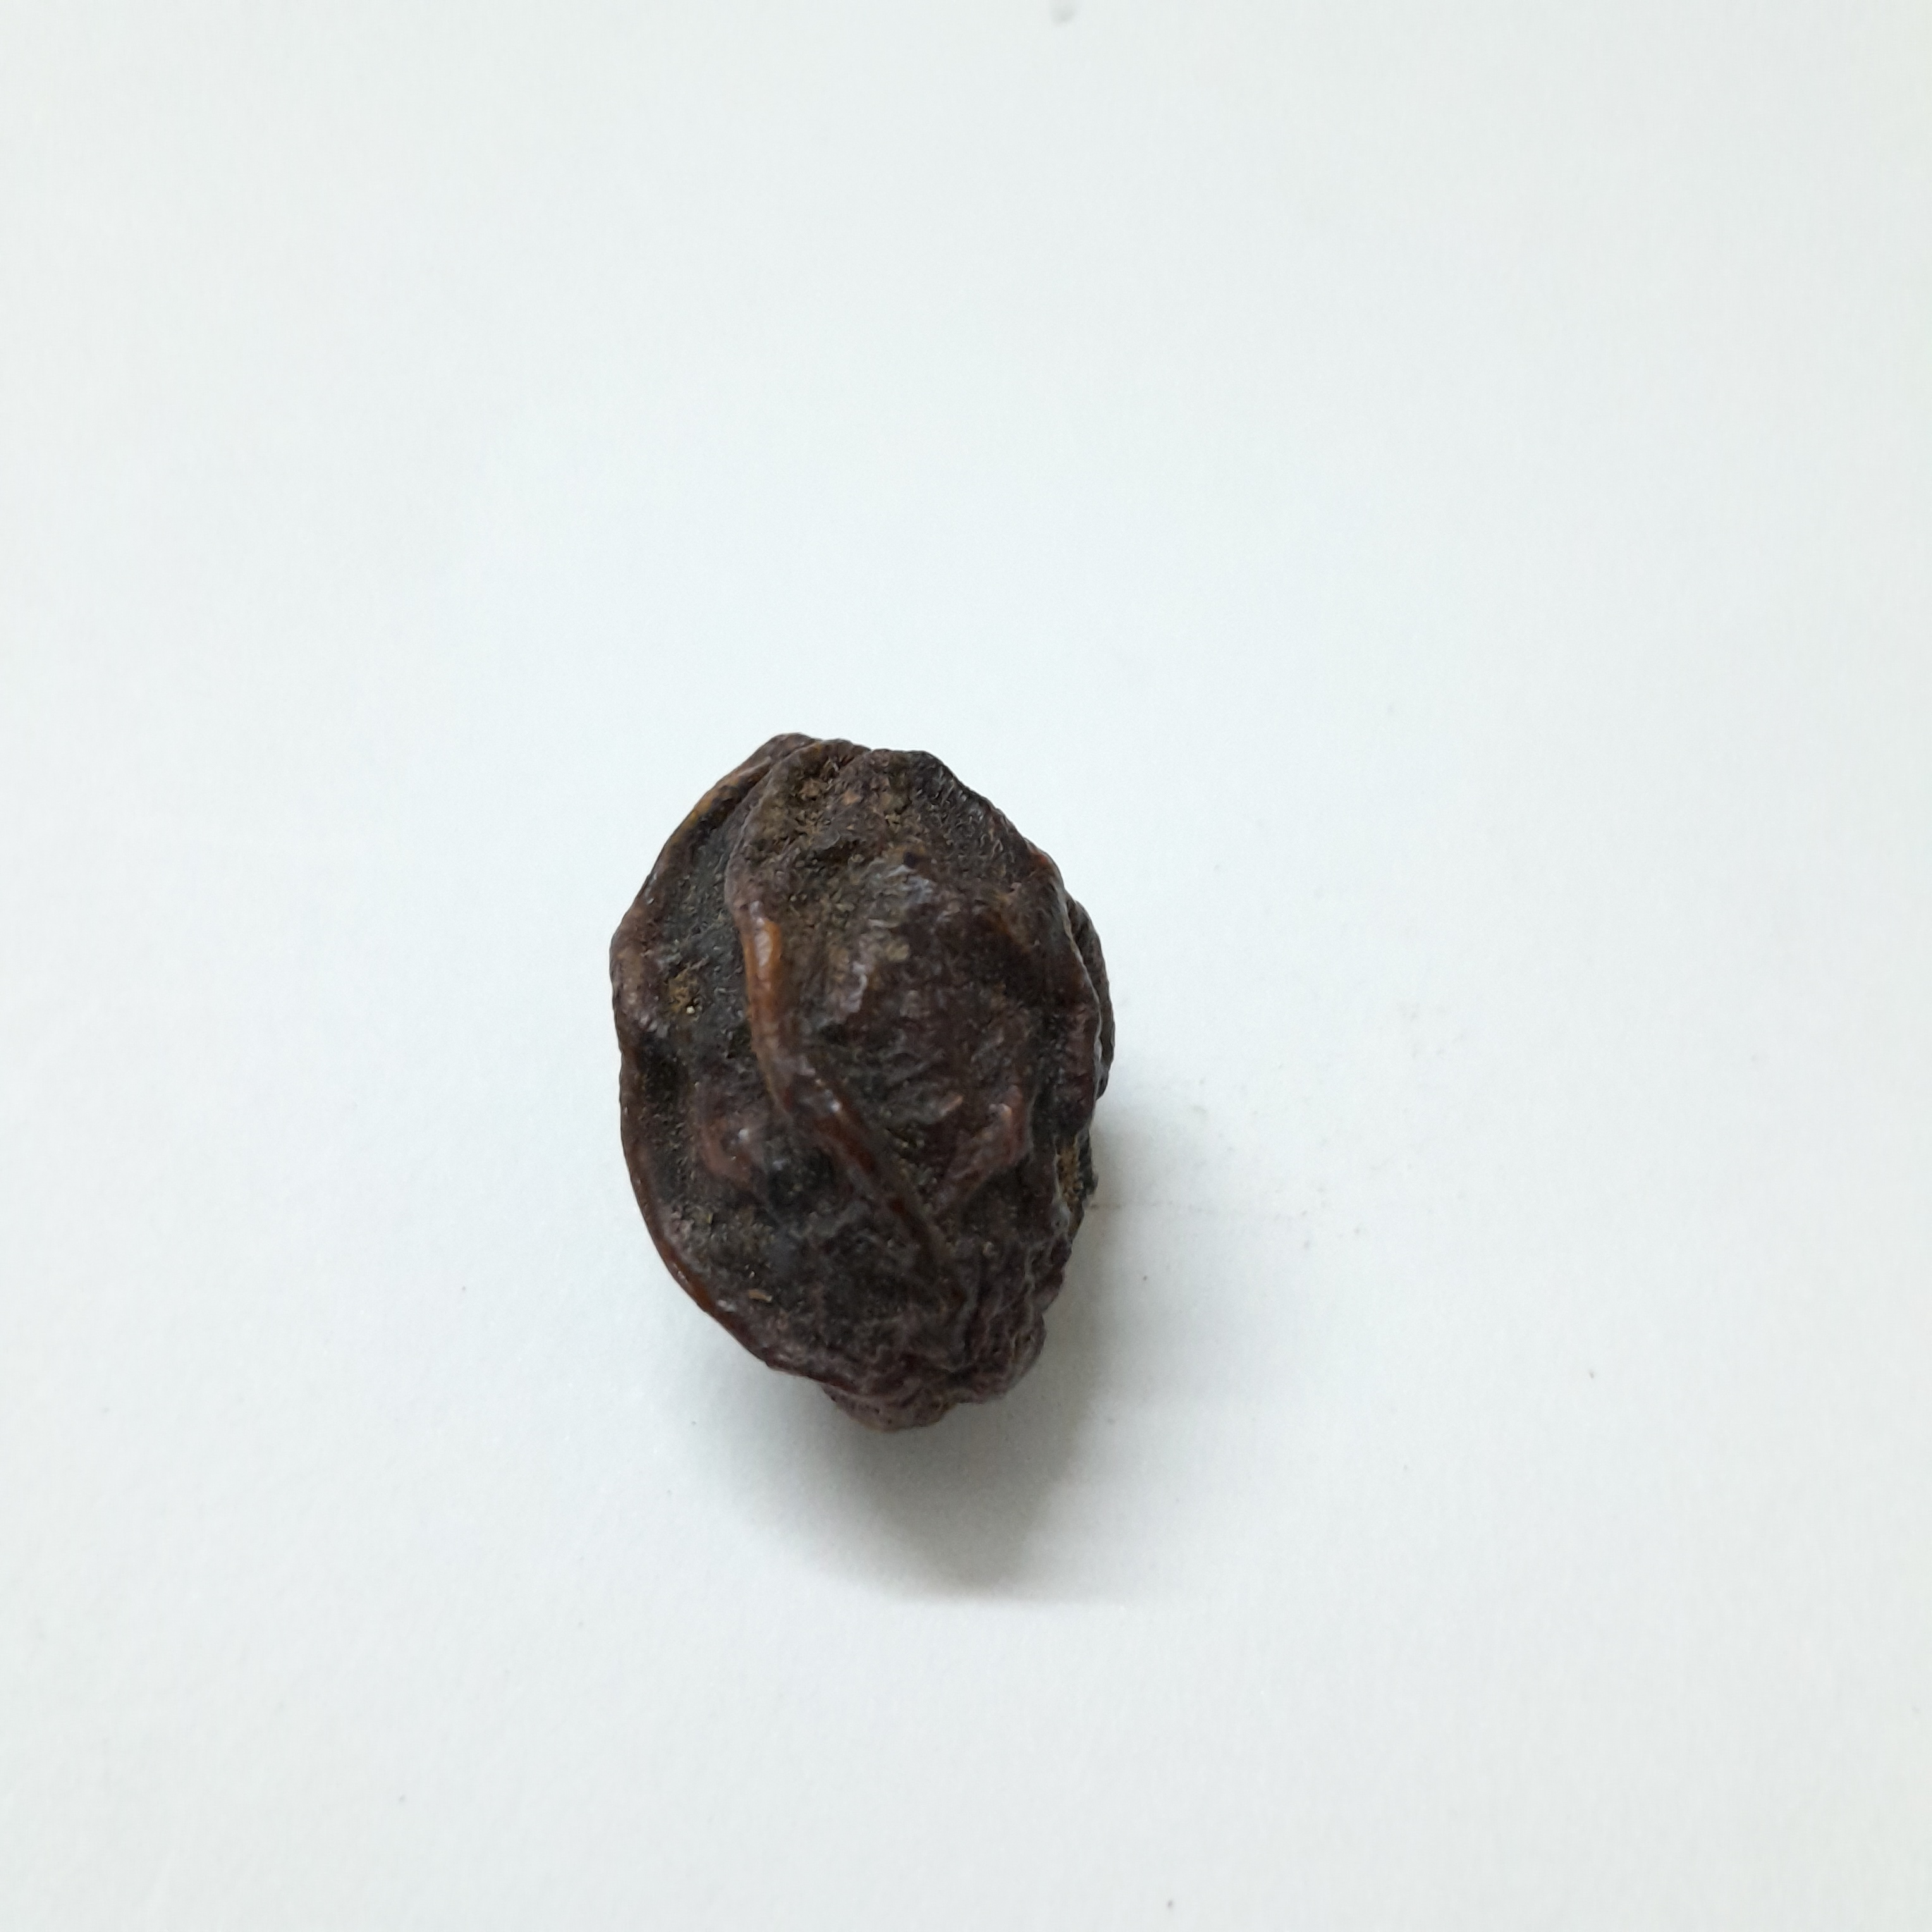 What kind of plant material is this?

kadukharik
